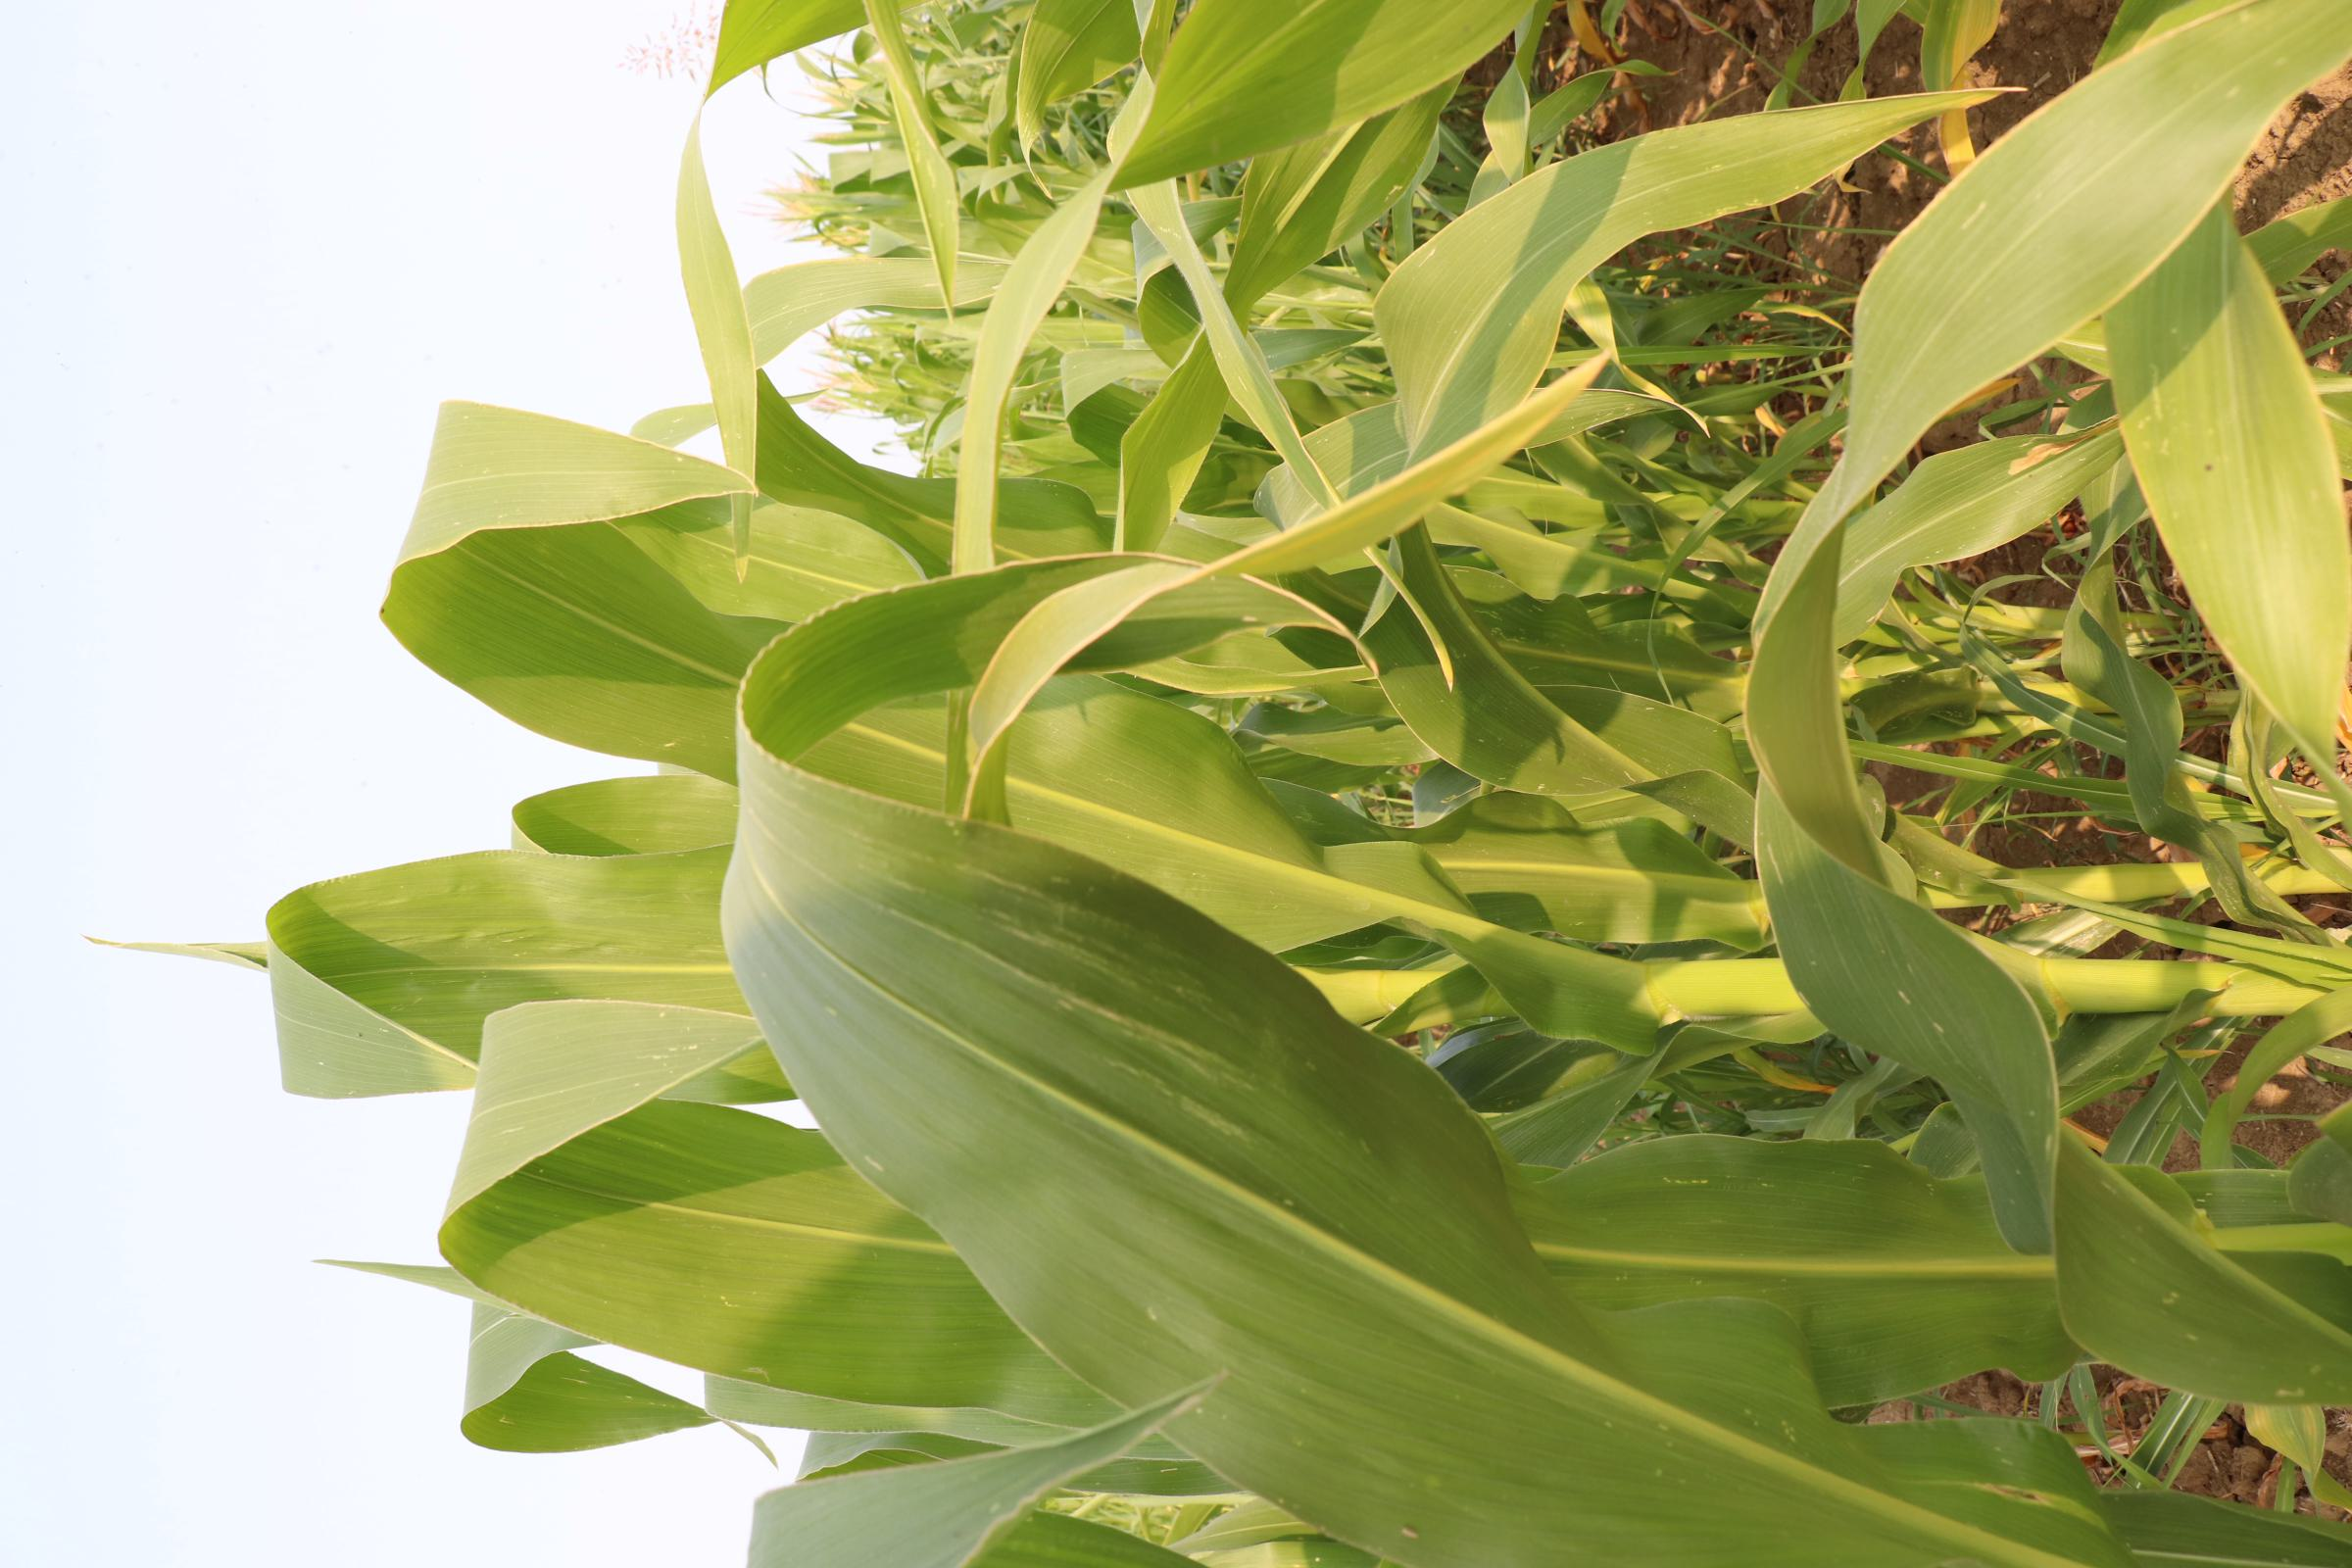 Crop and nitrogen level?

maize, no added nitrogen
